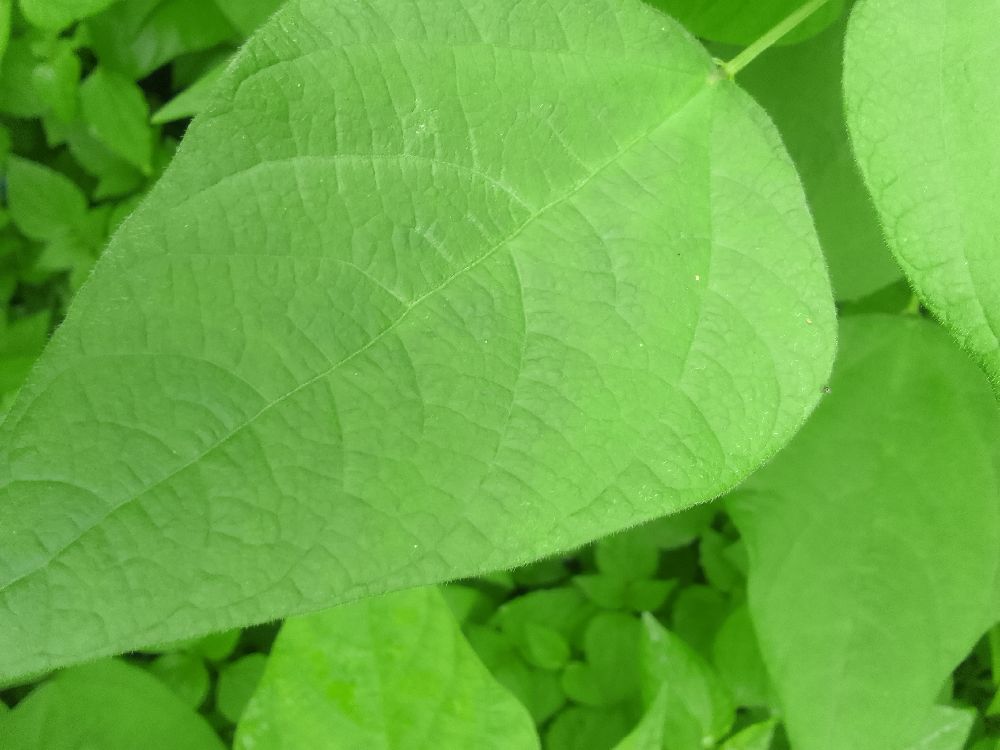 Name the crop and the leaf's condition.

common bean, healthy
